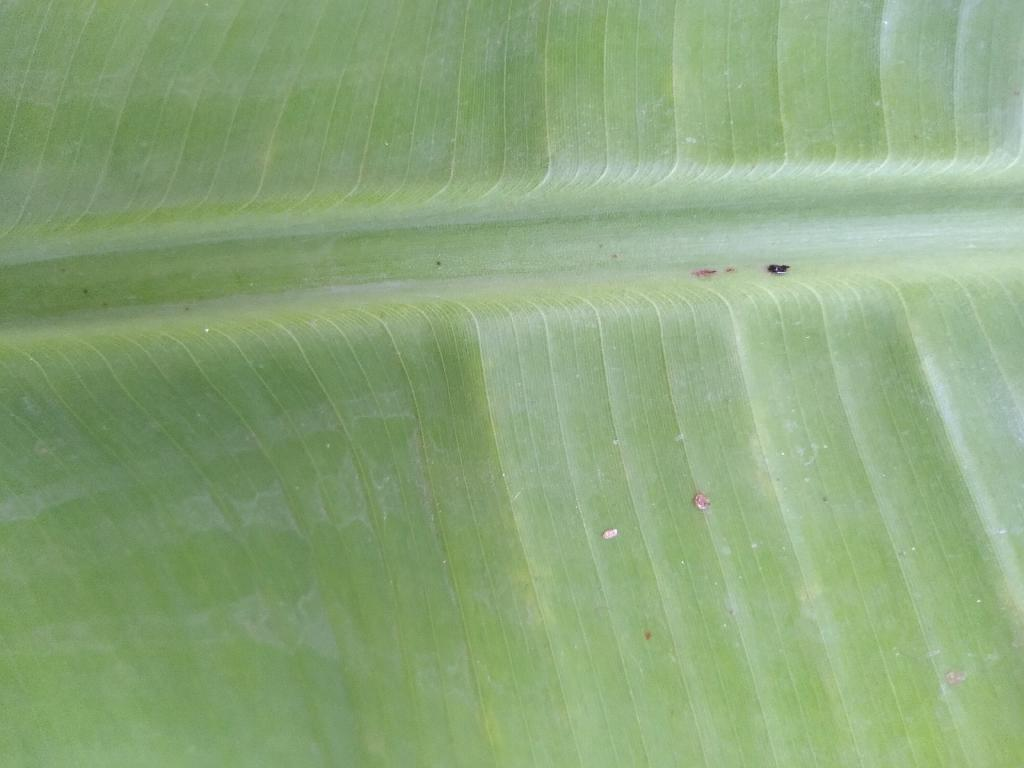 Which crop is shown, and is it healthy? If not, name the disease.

banana, healthy
